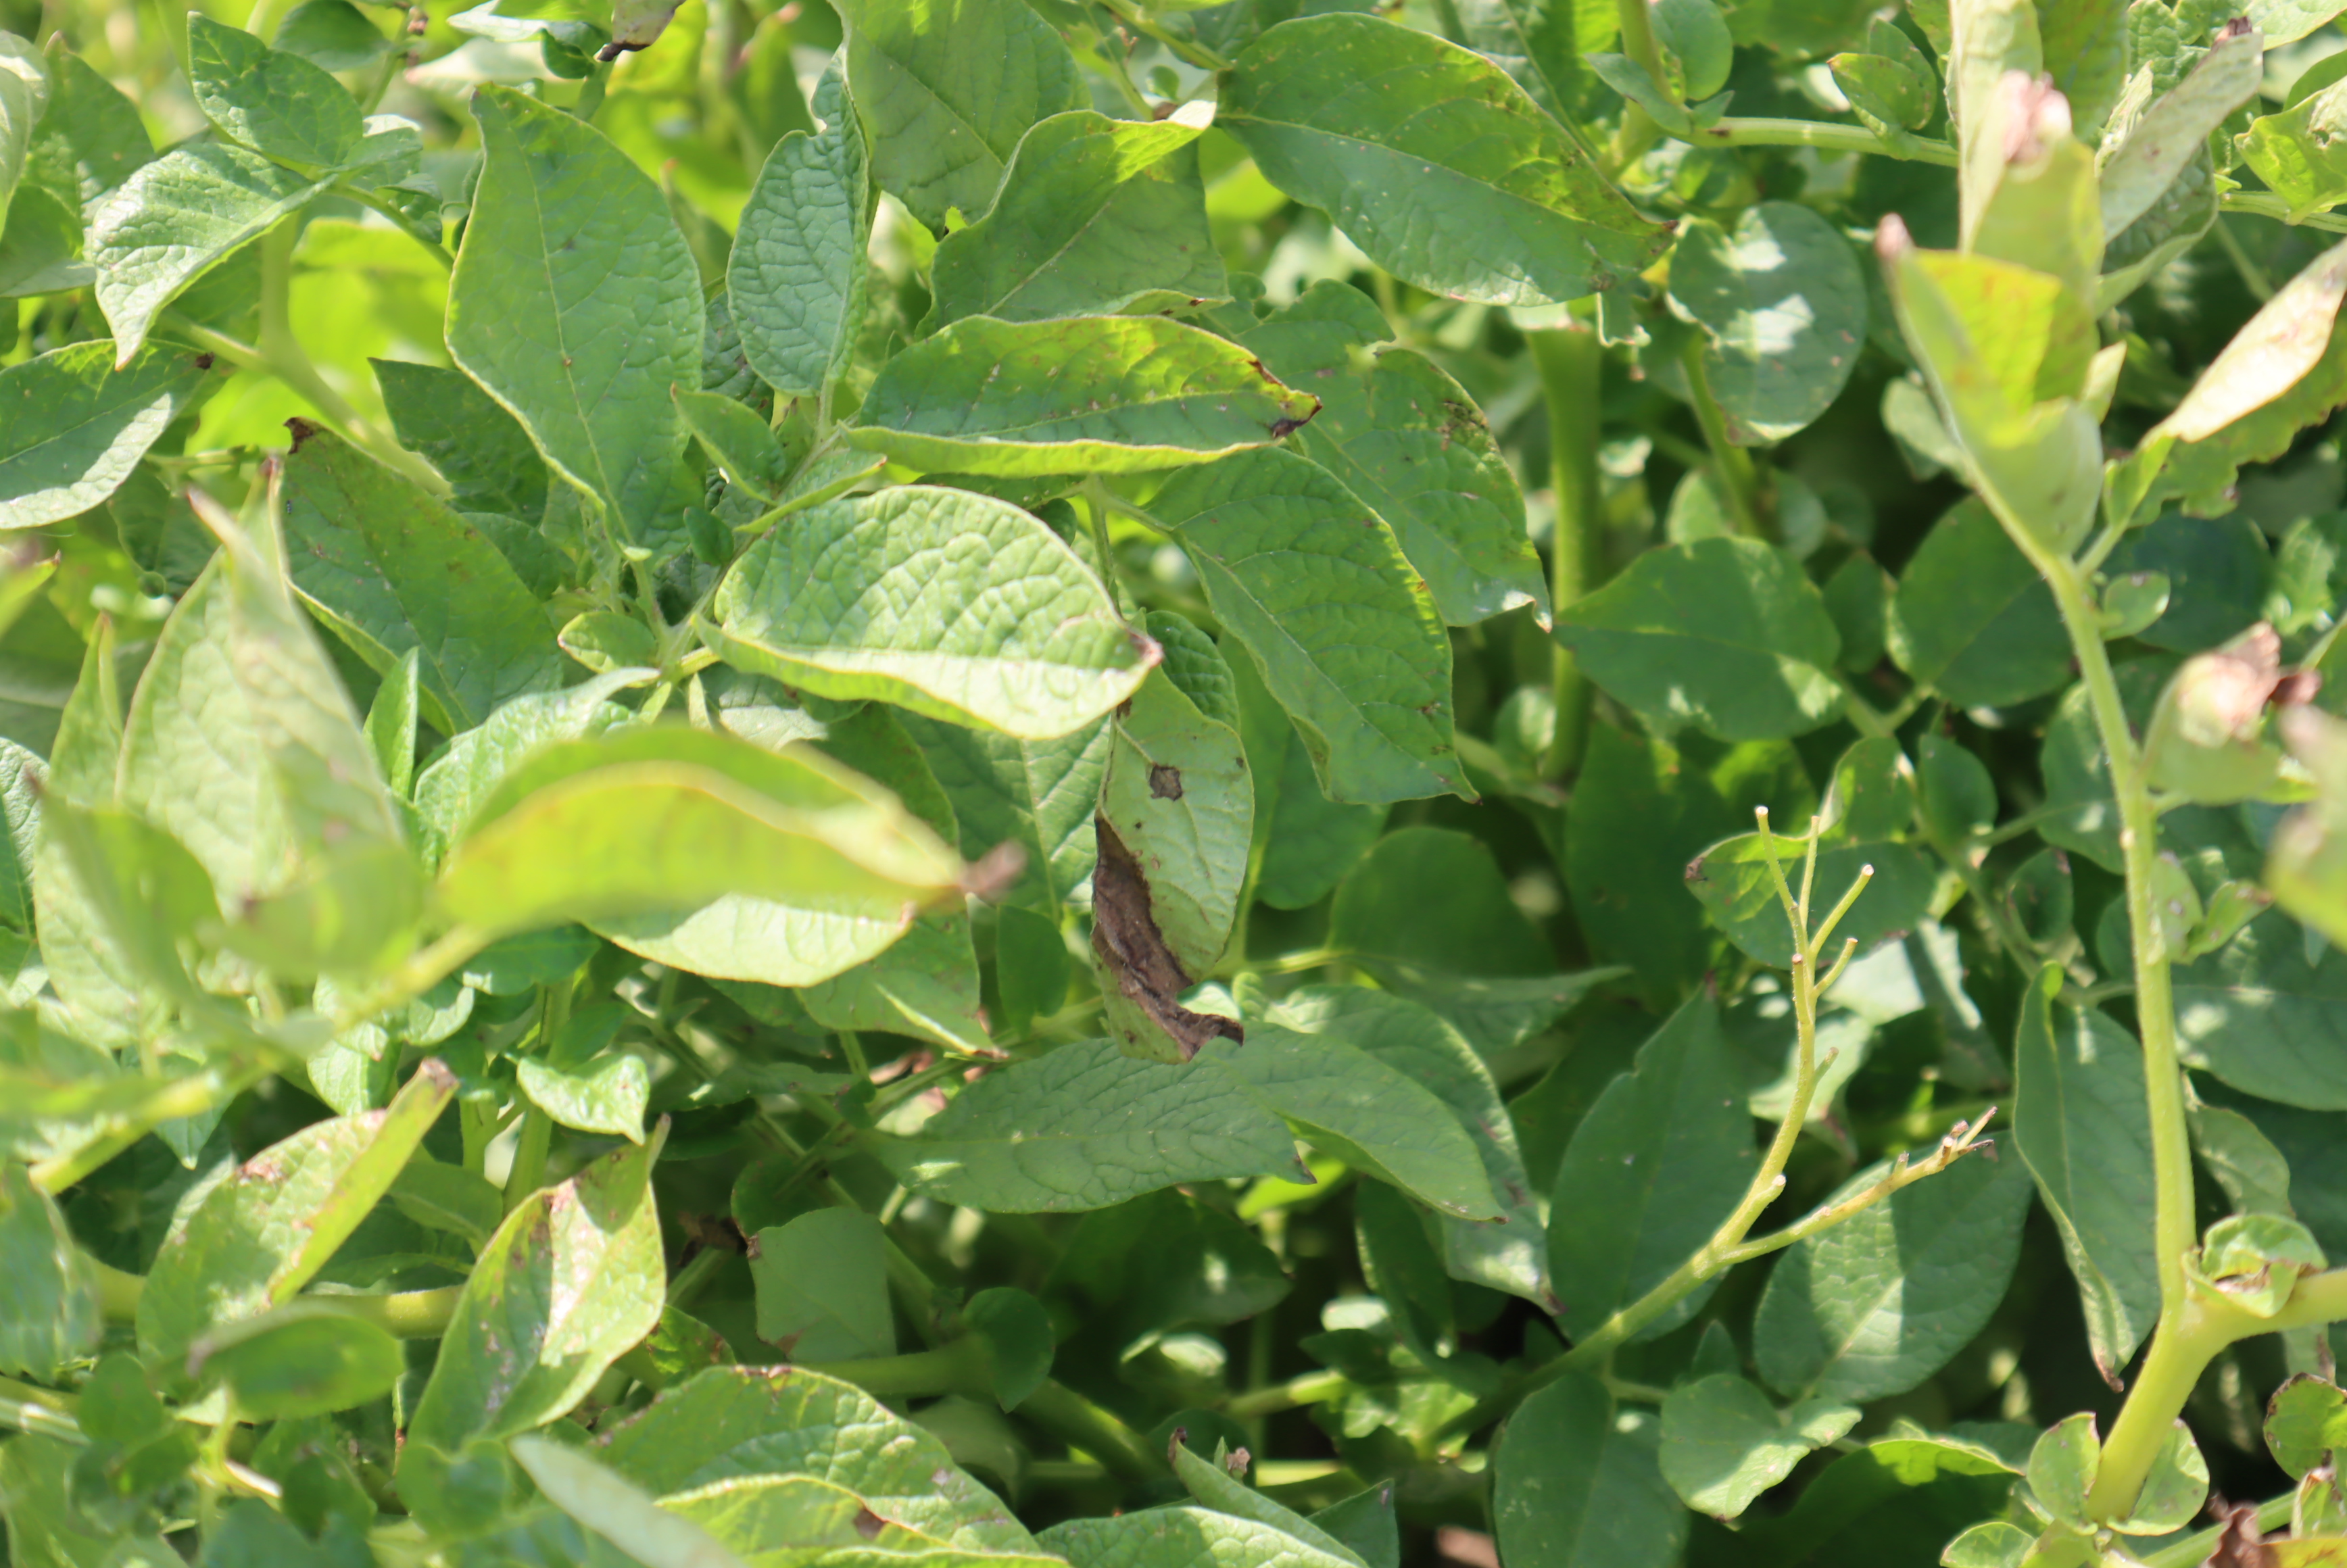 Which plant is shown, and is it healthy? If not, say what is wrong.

potato, colorado potato beetle, late blight
